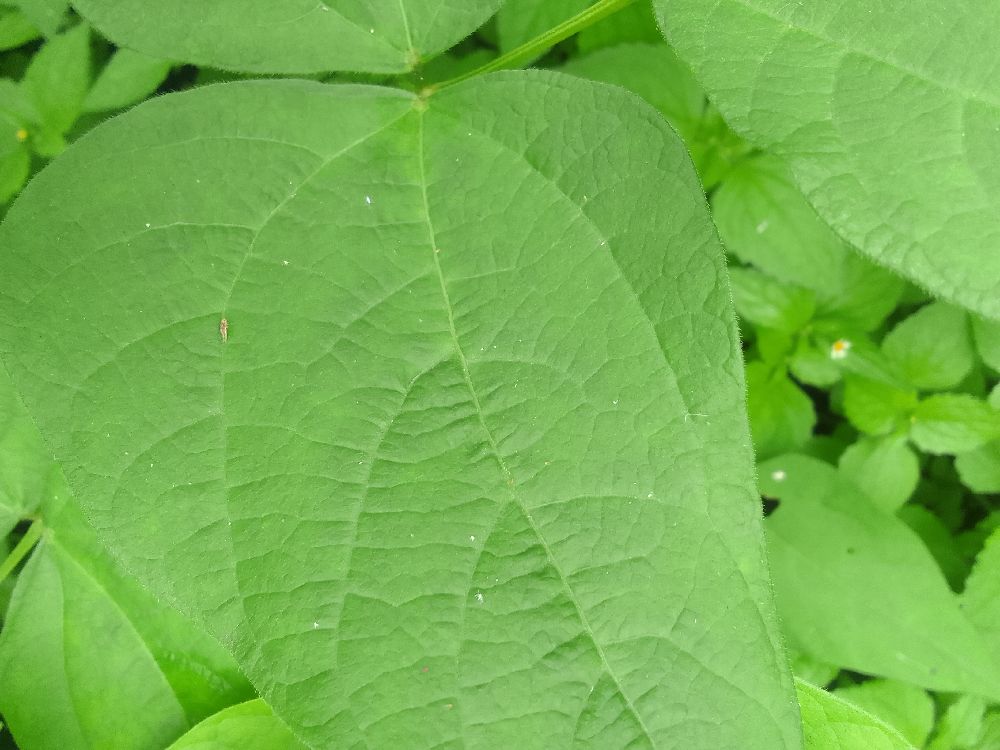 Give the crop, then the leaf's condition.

common bean, healthy
